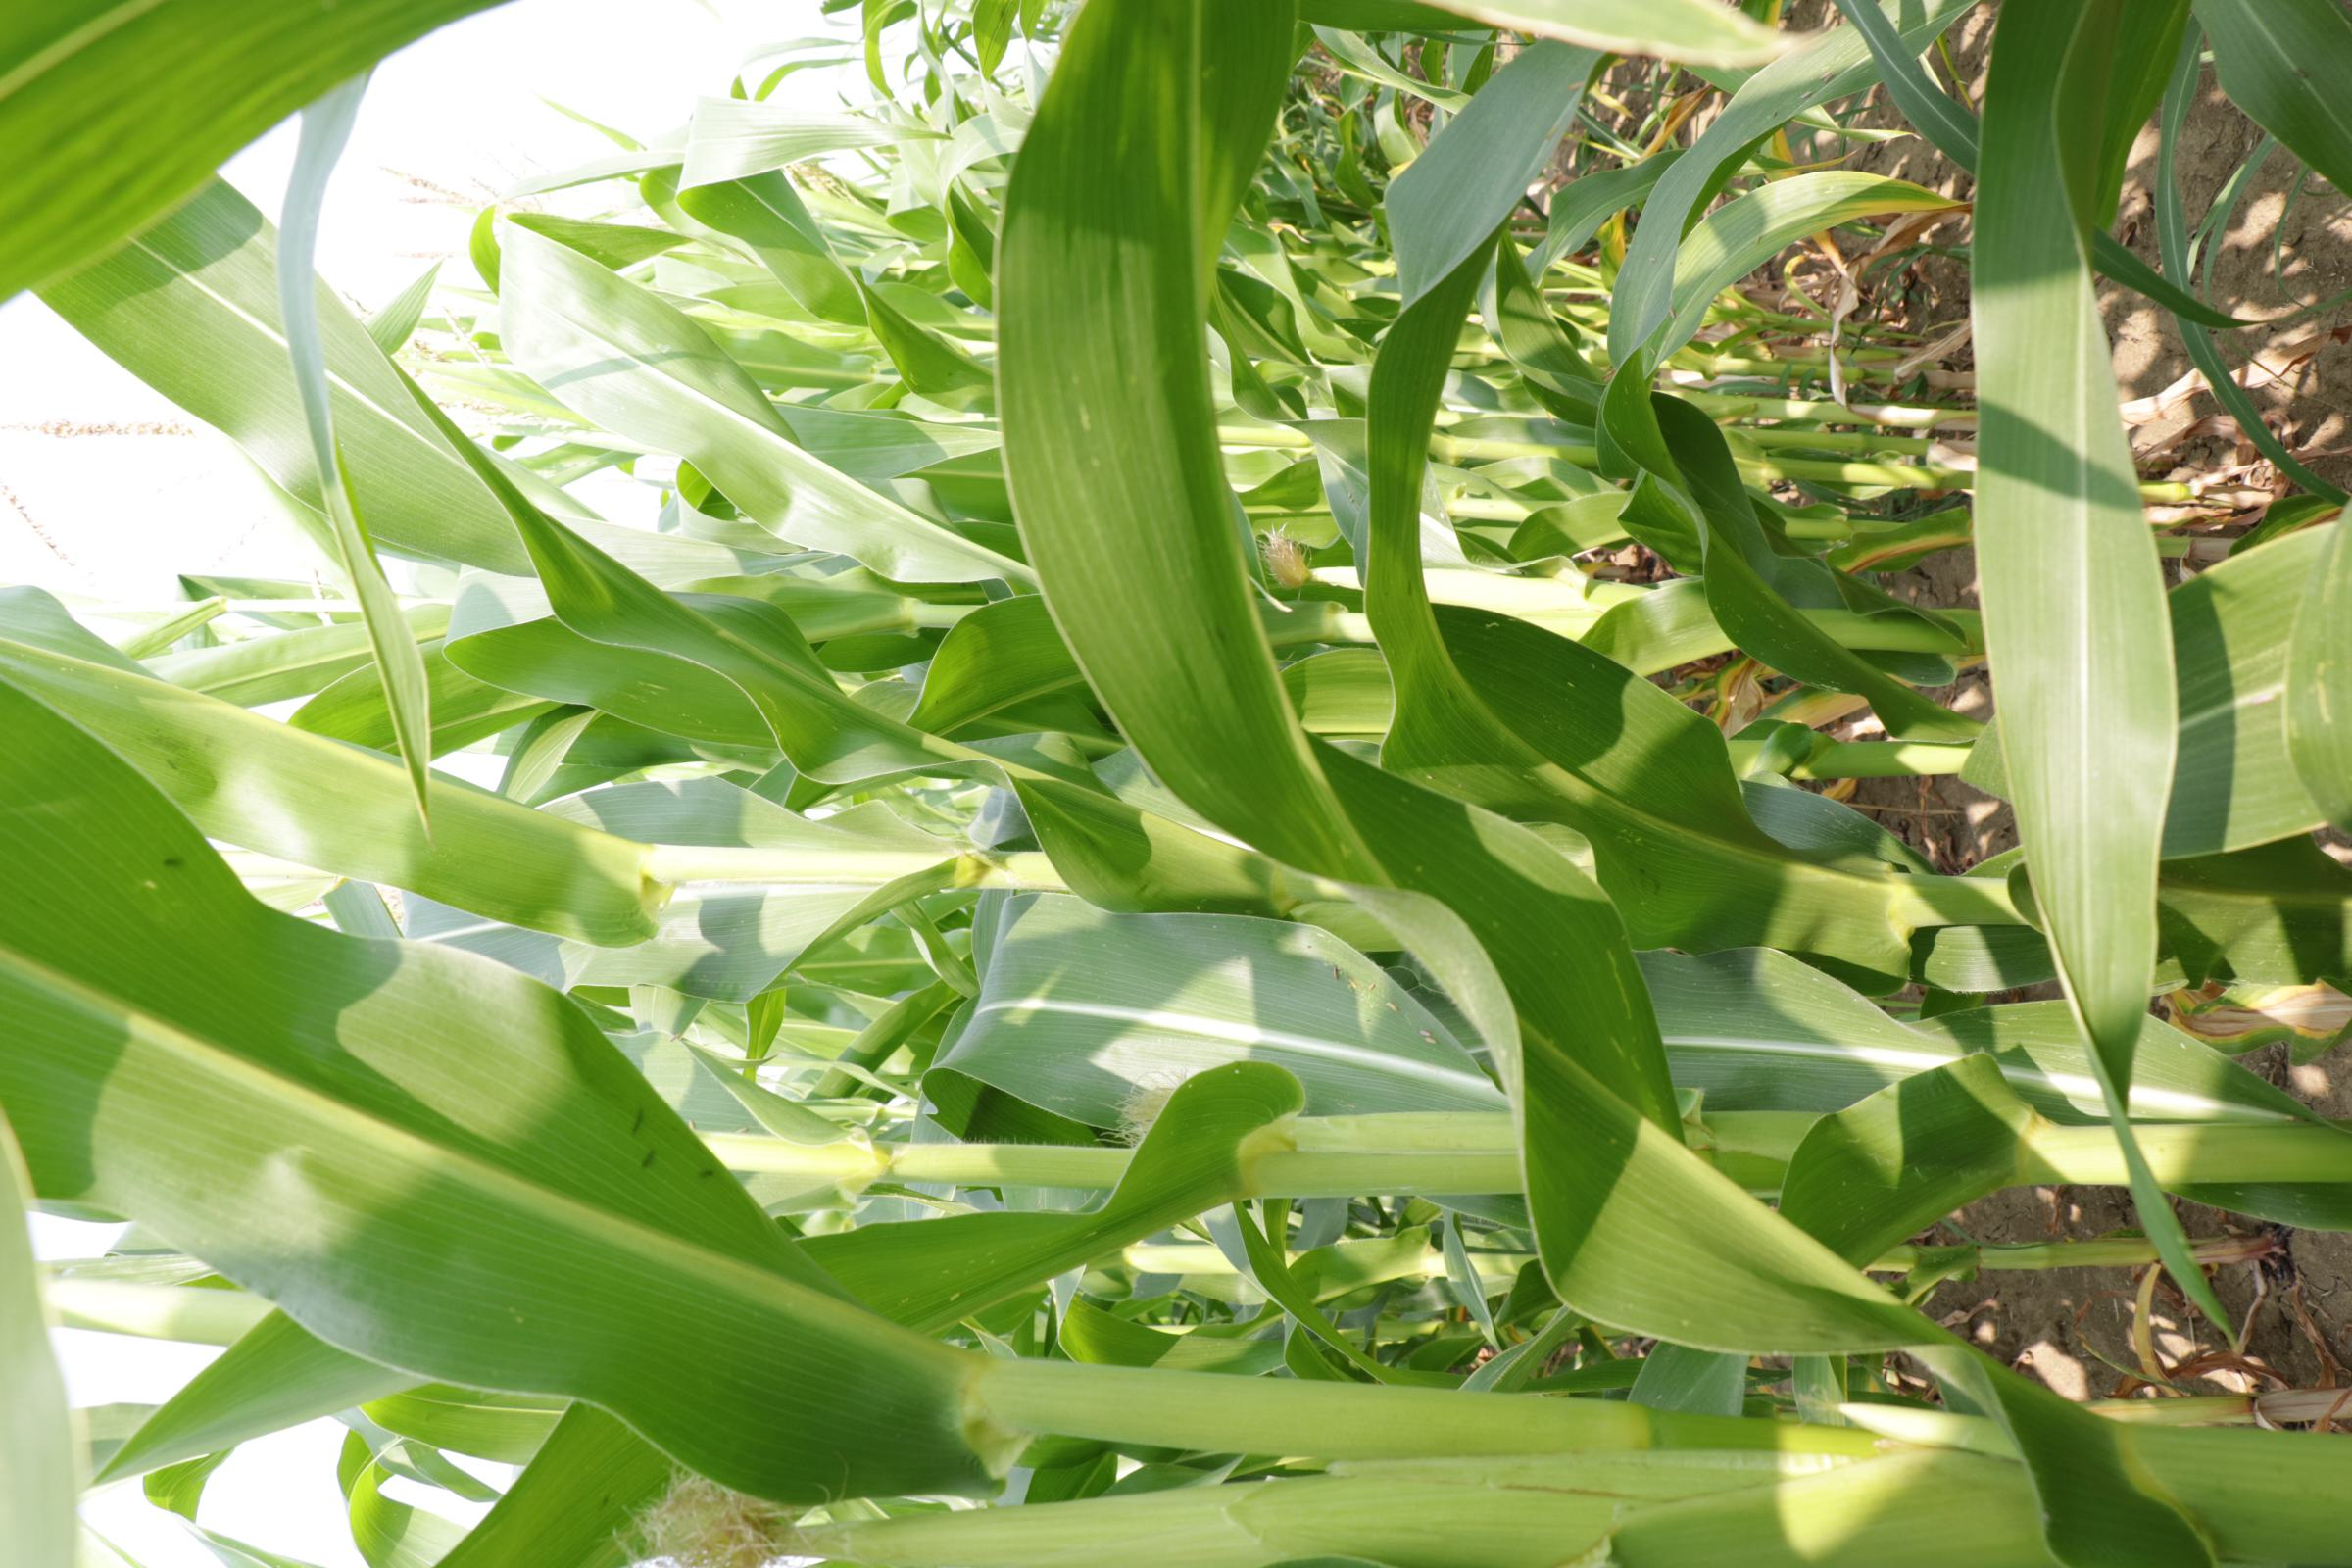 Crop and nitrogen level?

maize, reduced nitrogen fertilisation
